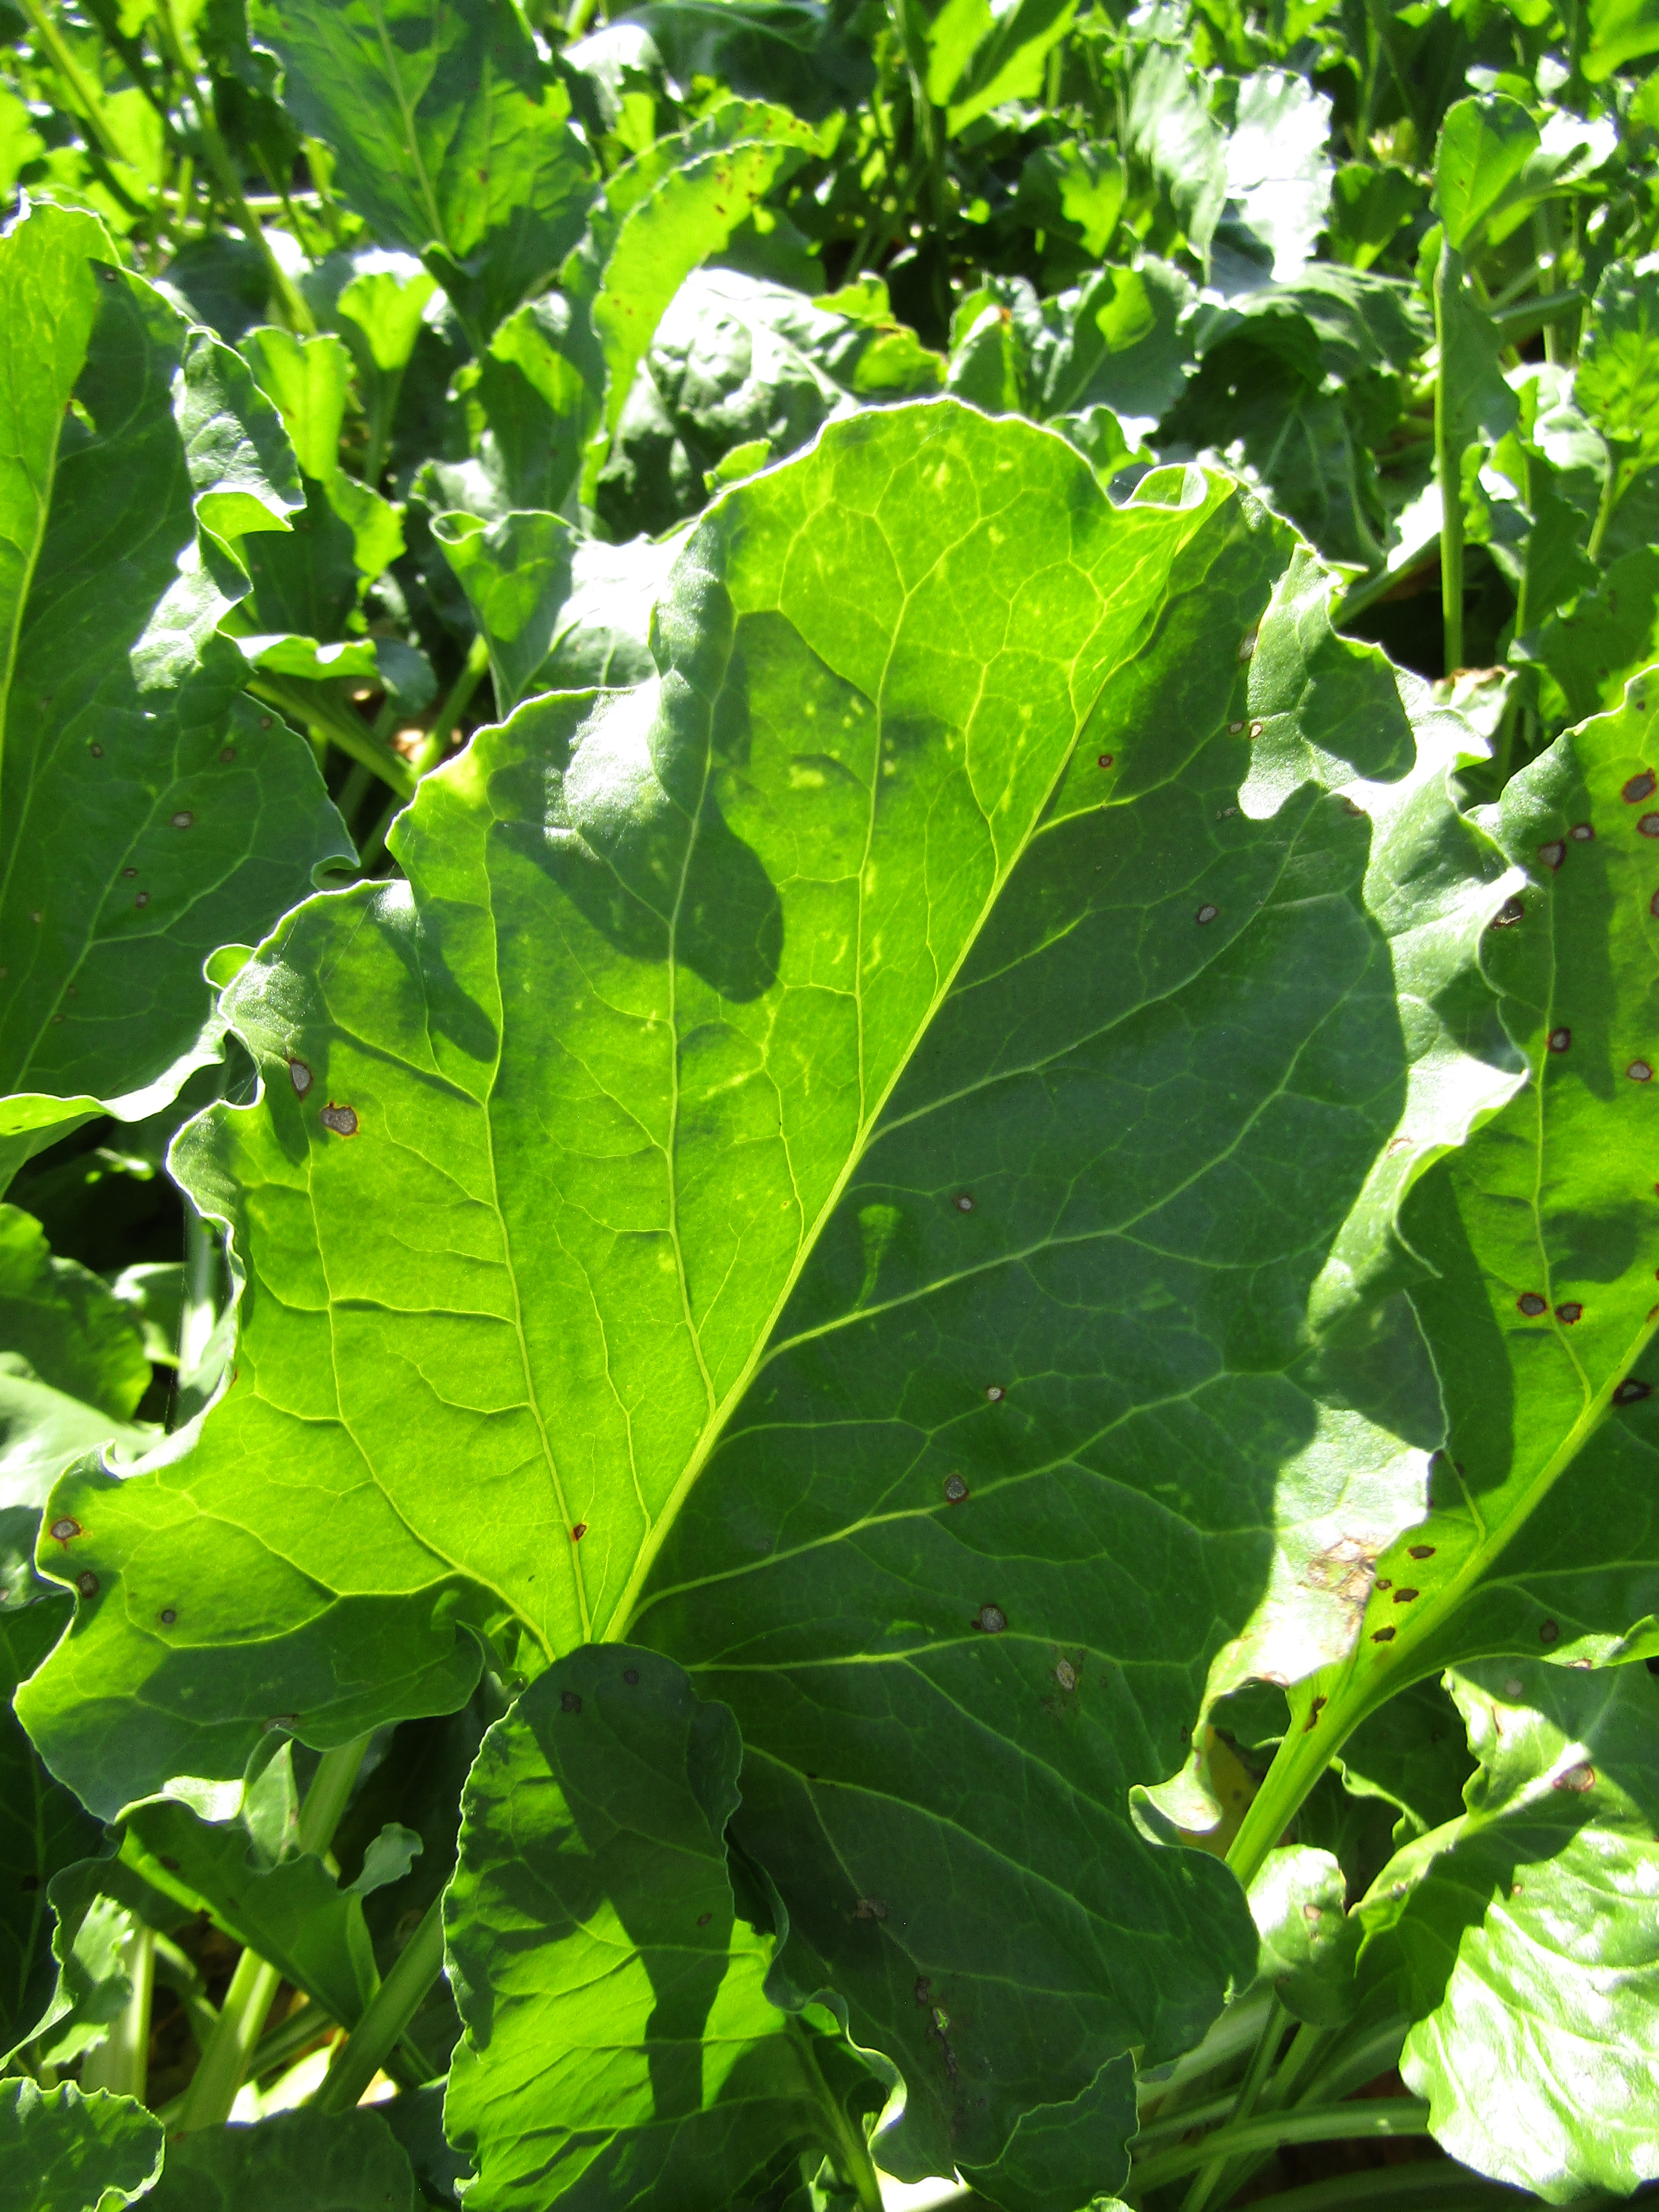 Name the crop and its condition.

beet, cercospora
